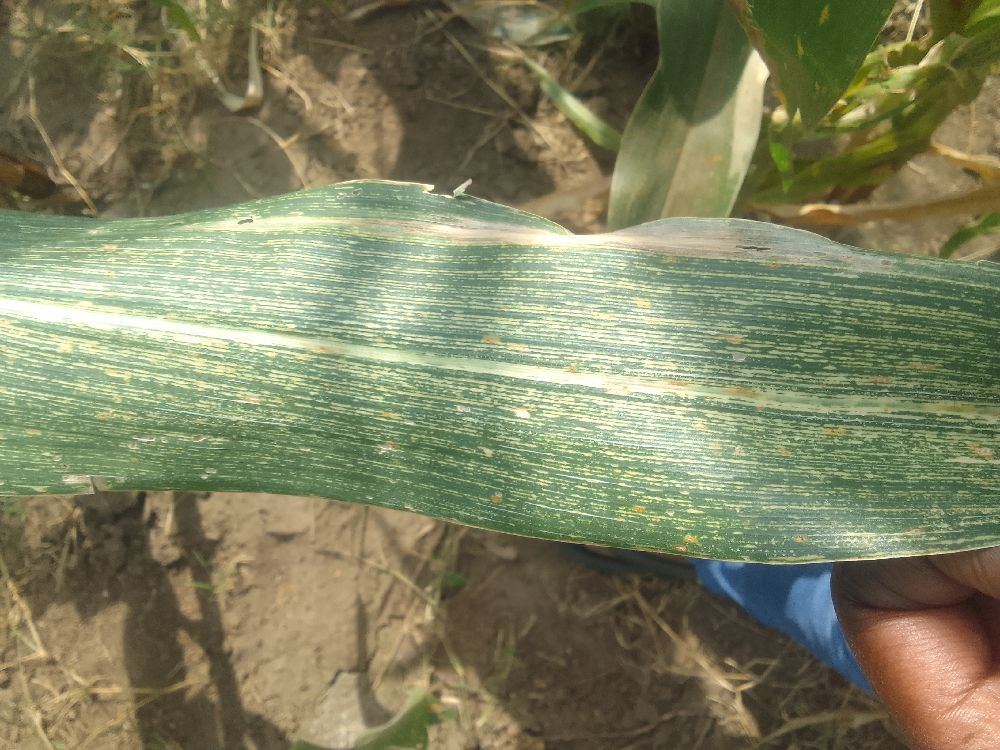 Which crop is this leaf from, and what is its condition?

maize, maize streak virus
